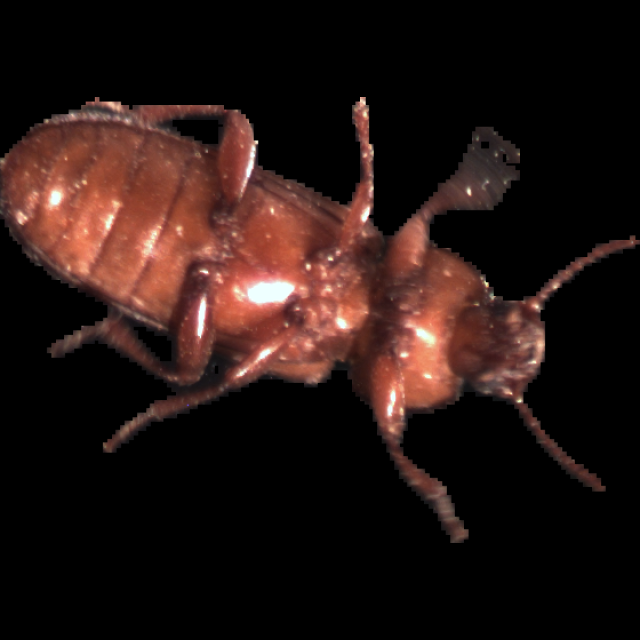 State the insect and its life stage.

mealworm beetle
